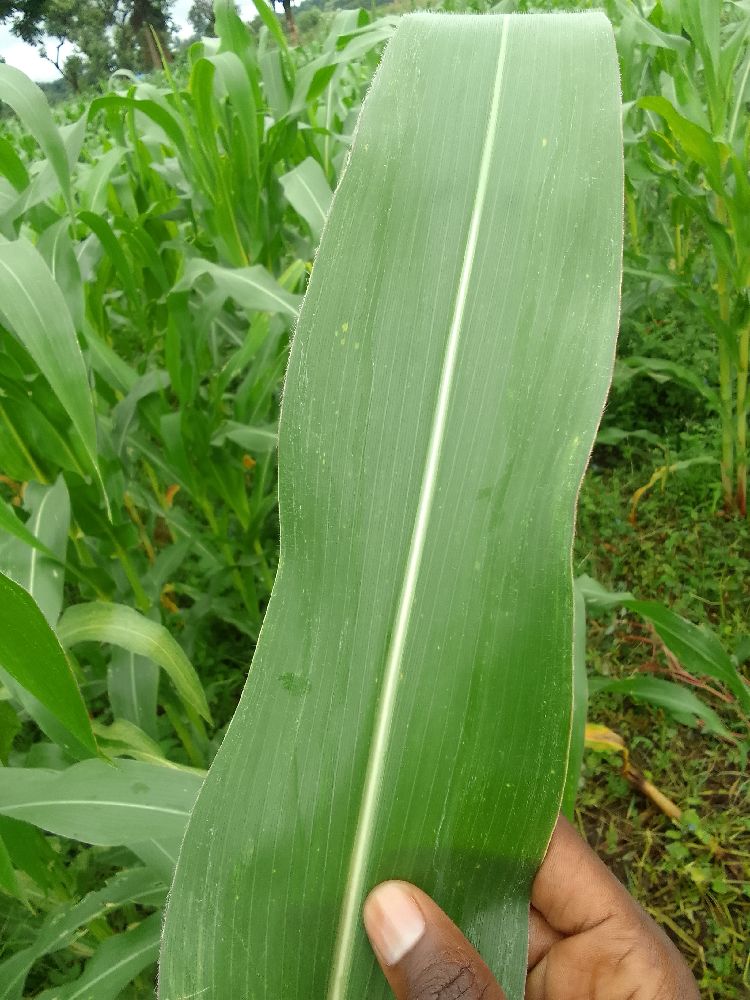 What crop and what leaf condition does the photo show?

maize, healthy
